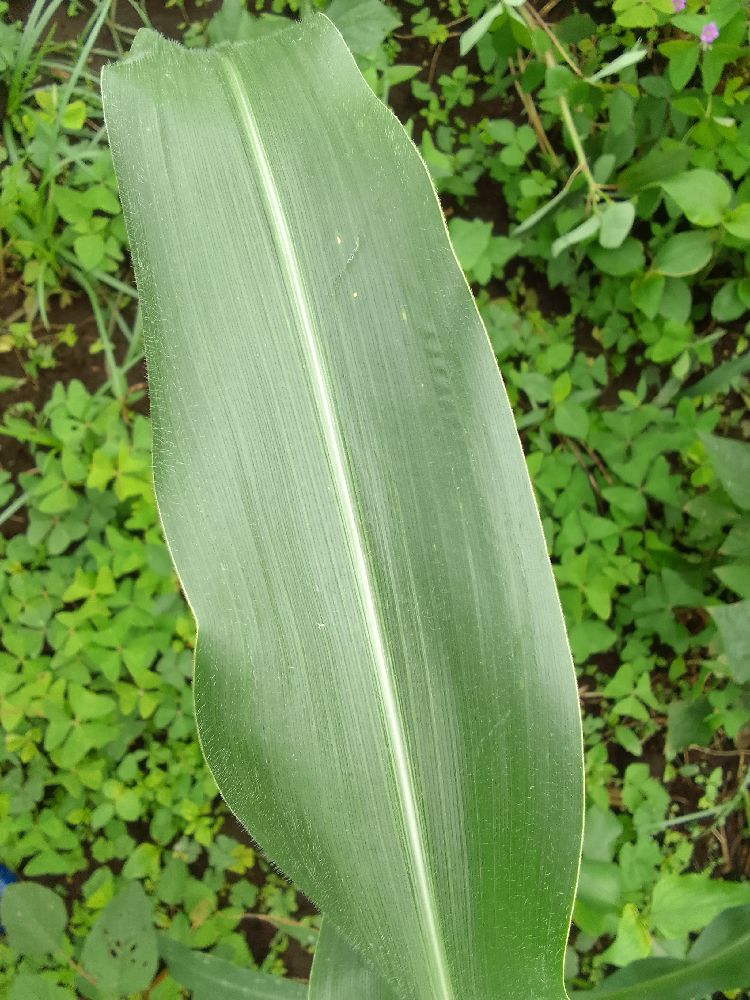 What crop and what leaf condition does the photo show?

maize, healthy
